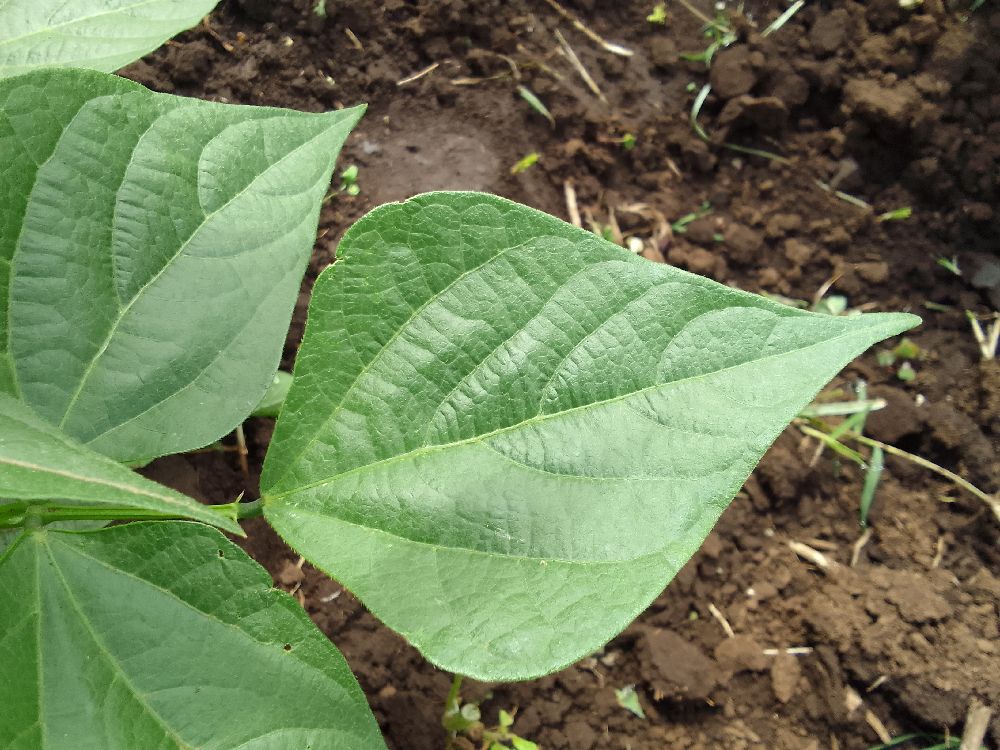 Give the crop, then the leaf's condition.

common bean, healthy
